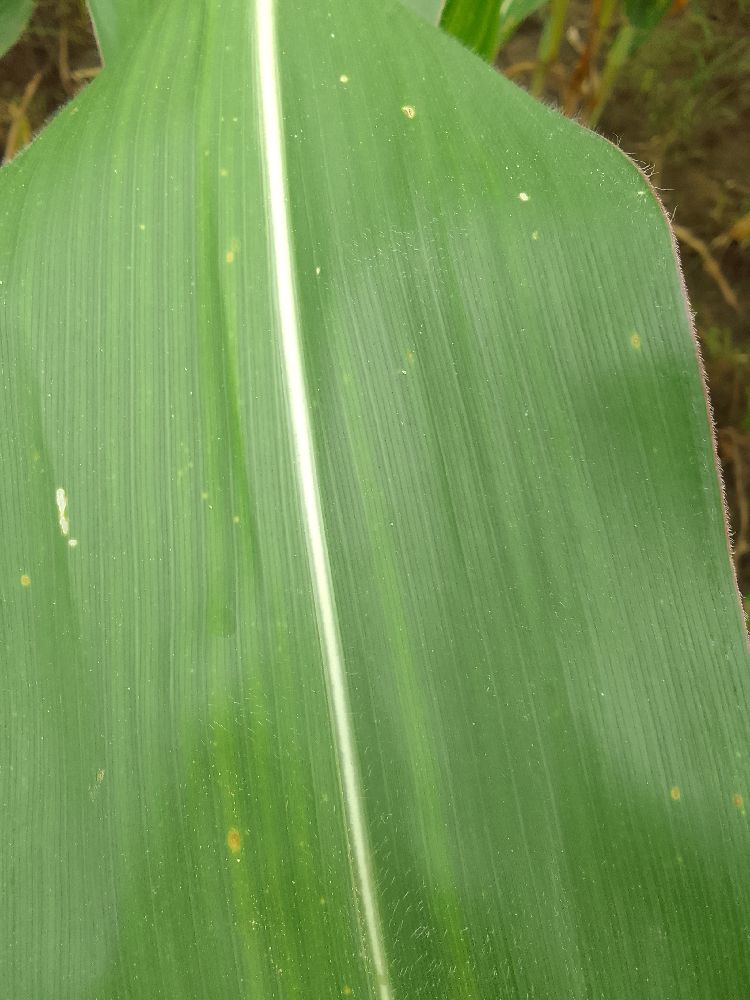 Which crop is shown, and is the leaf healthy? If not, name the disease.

maize, healthy
